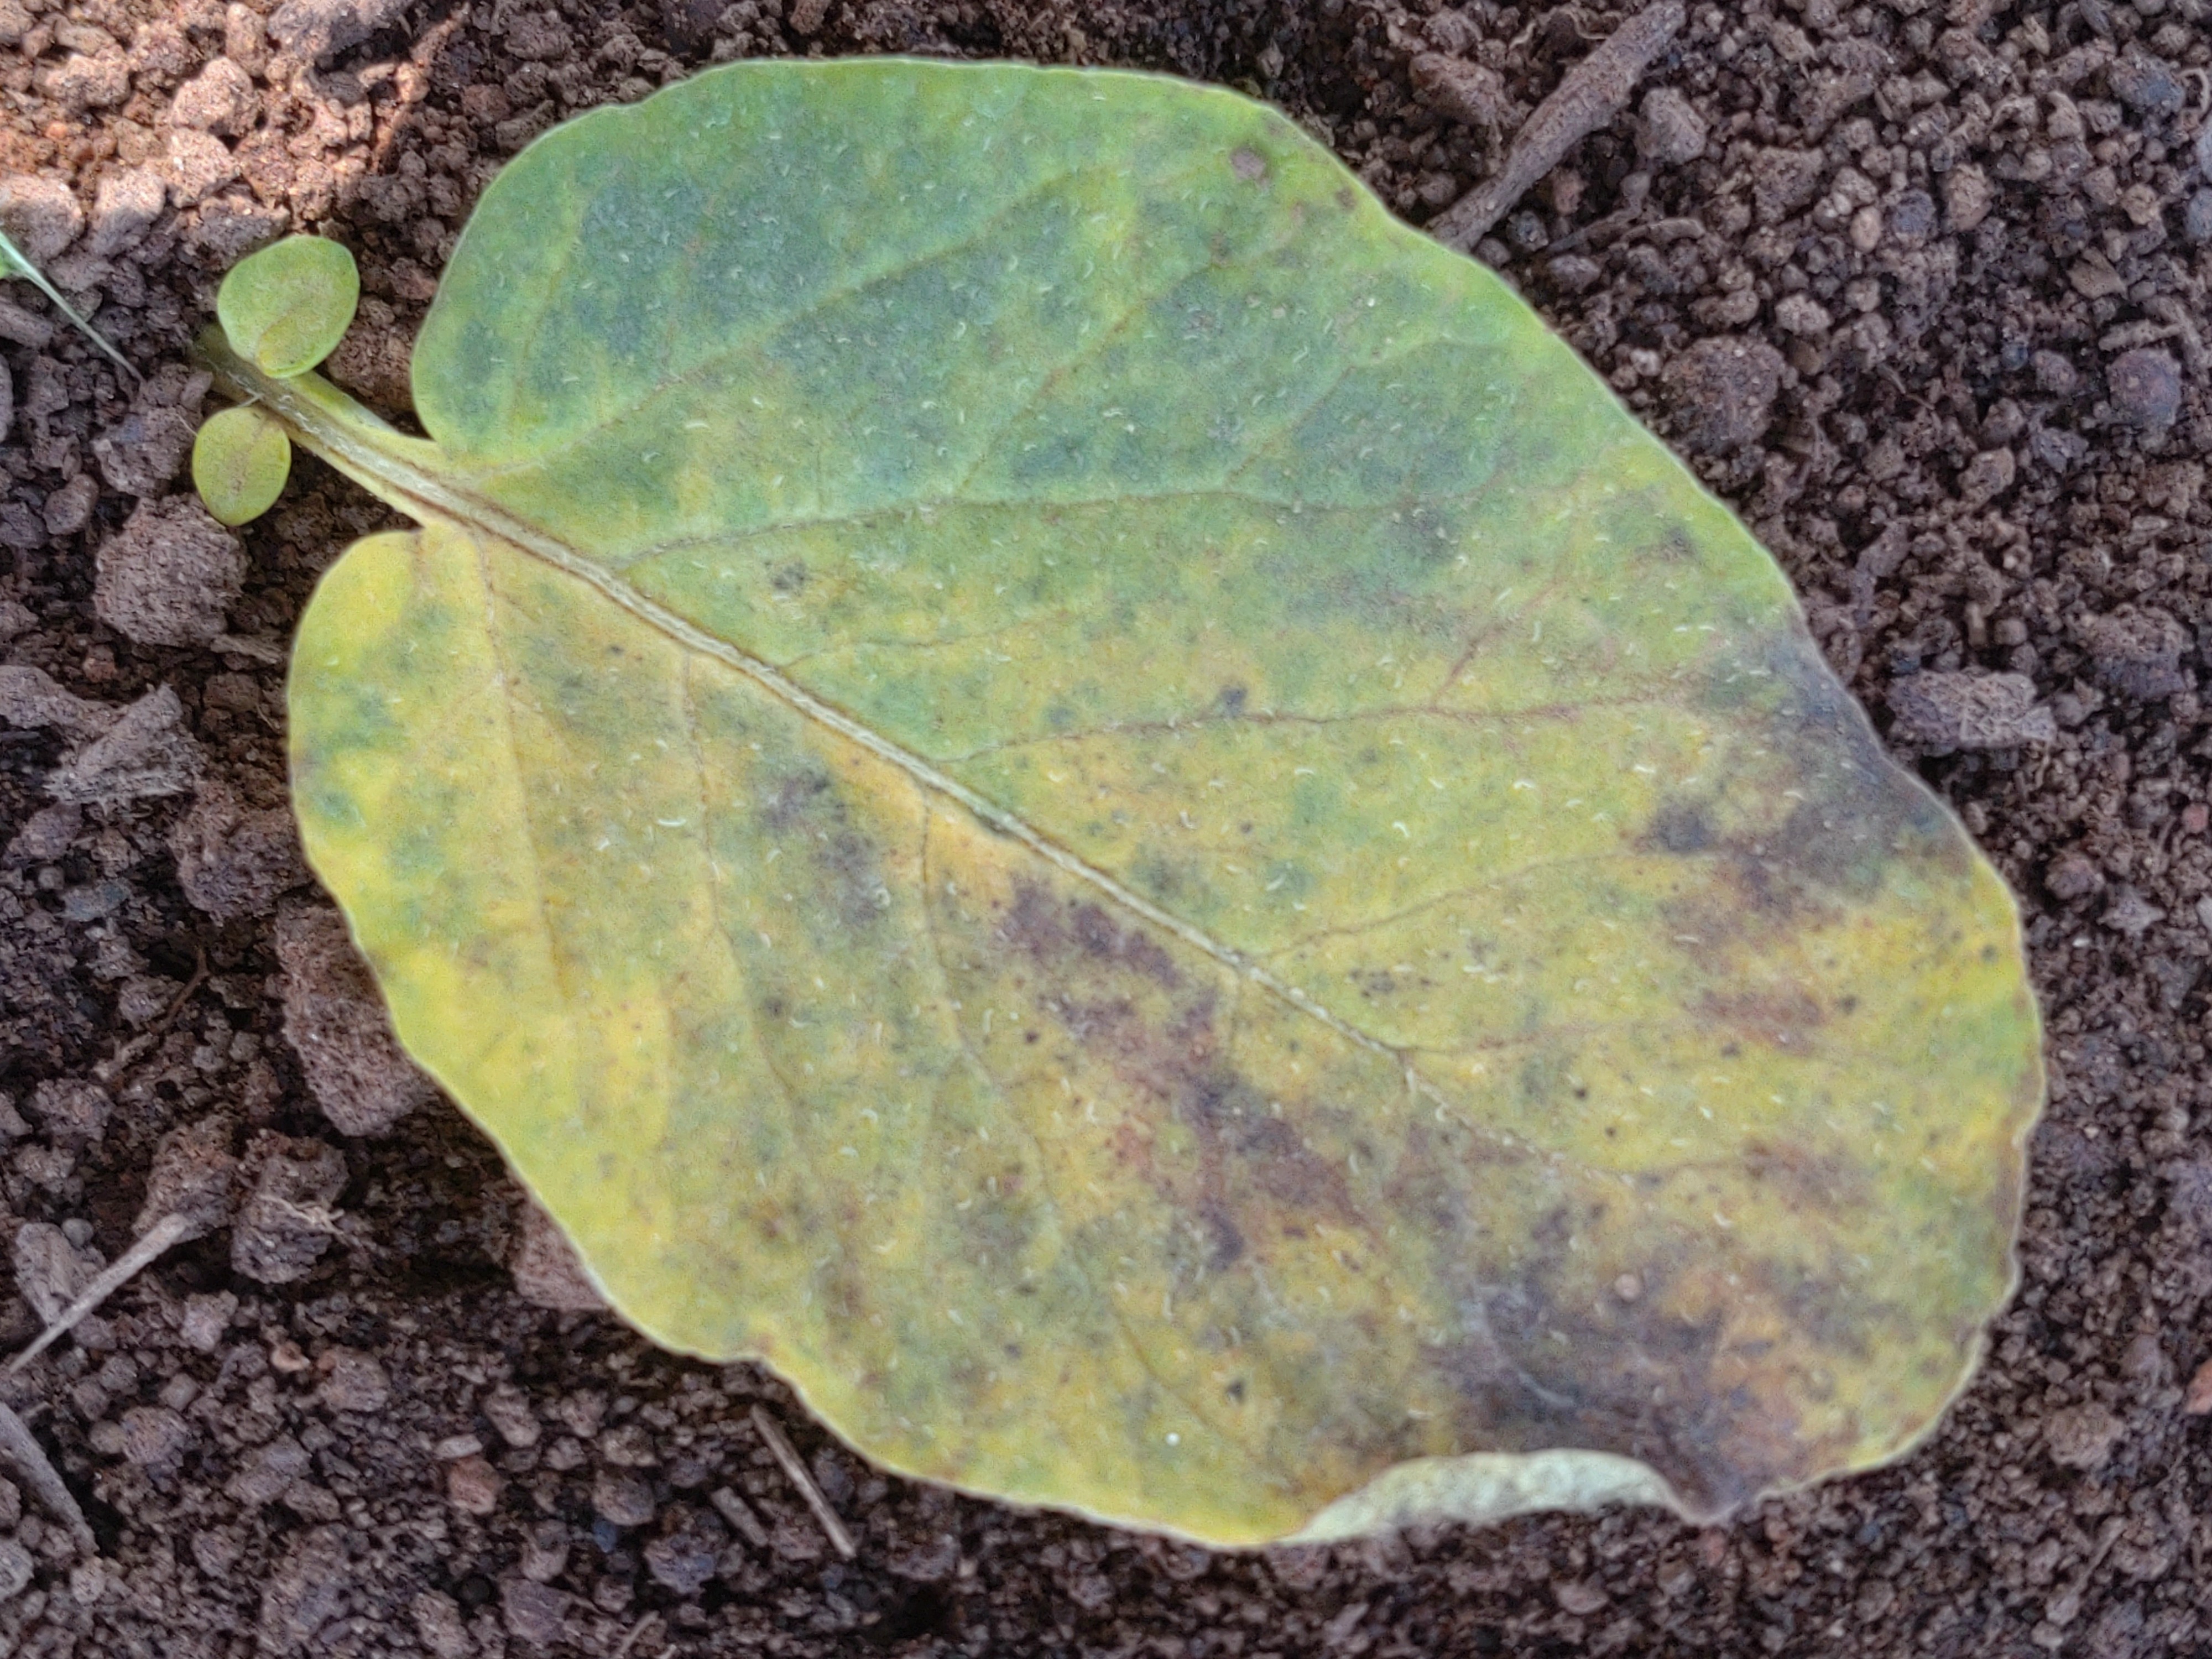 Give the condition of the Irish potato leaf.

late blight
